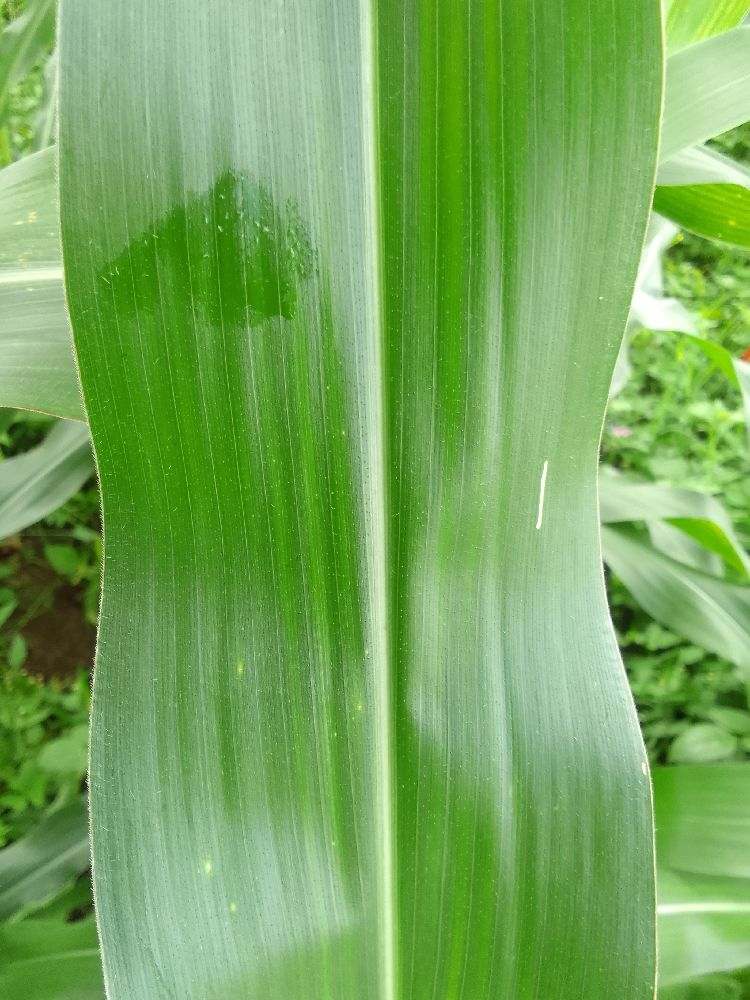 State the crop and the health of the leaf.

maize, healthy
